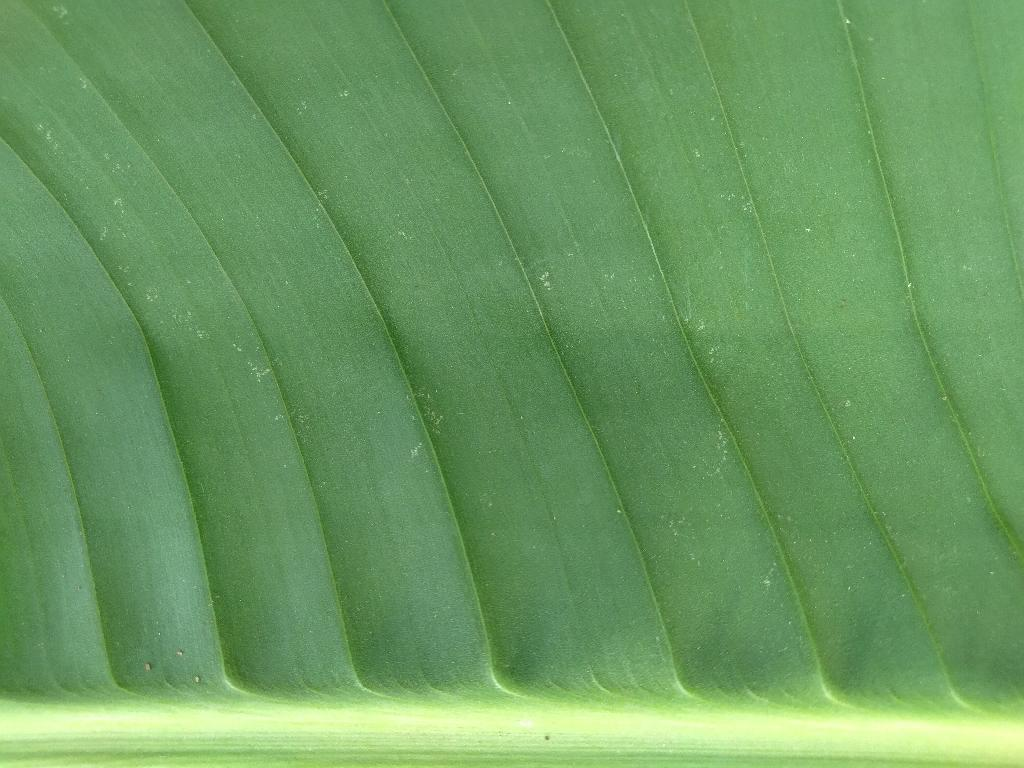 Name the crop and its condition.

banana, healthy
